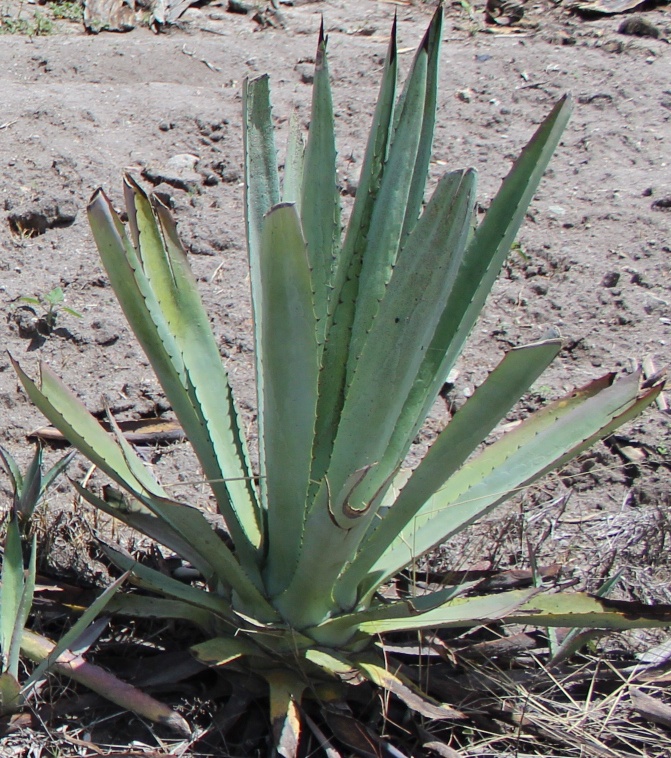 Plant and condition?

agave, small
